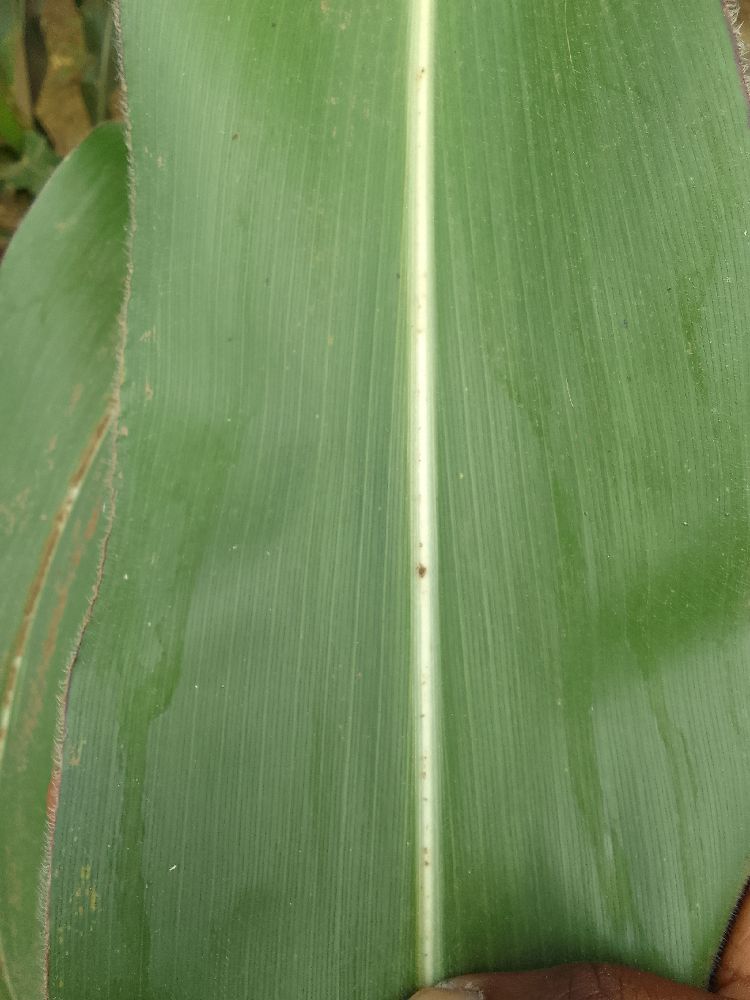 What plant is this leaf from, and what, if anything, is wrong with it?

maize, healthy
